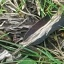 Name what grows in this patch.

grass
